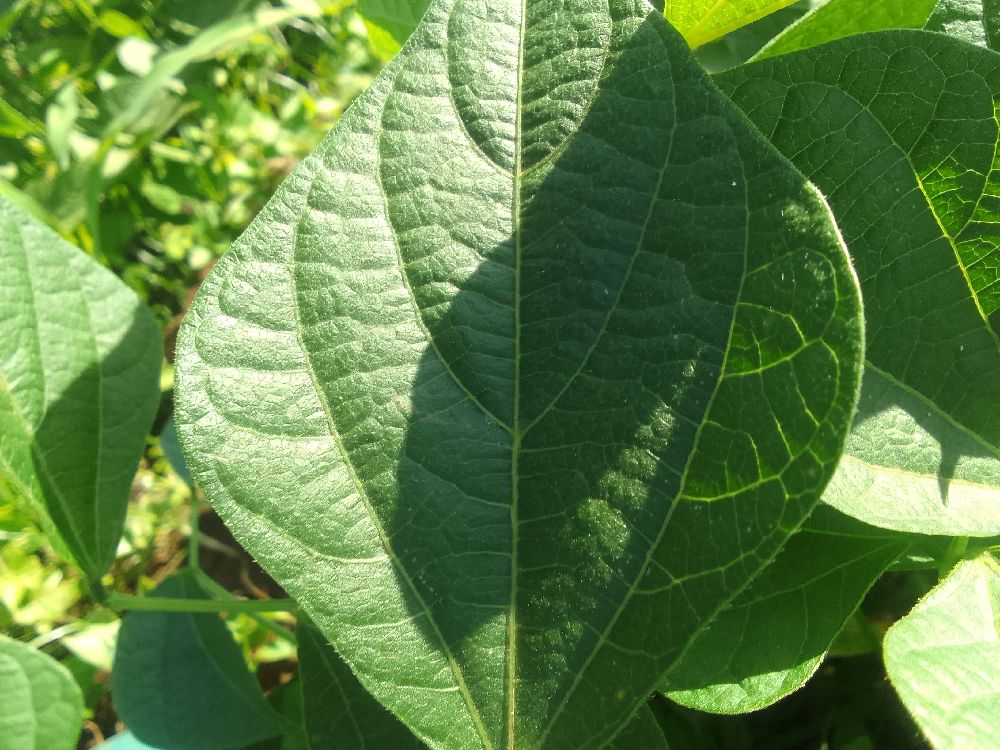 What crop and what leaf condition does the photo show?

common bean, healthy
